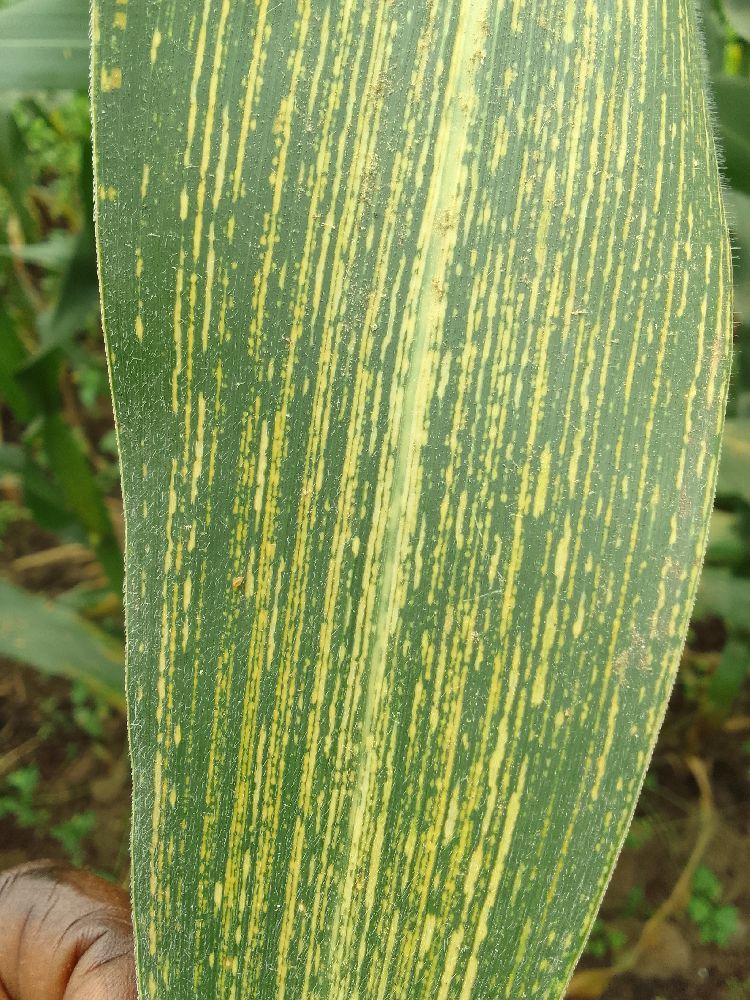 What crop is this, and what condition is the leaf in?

maize, maize streak virus
